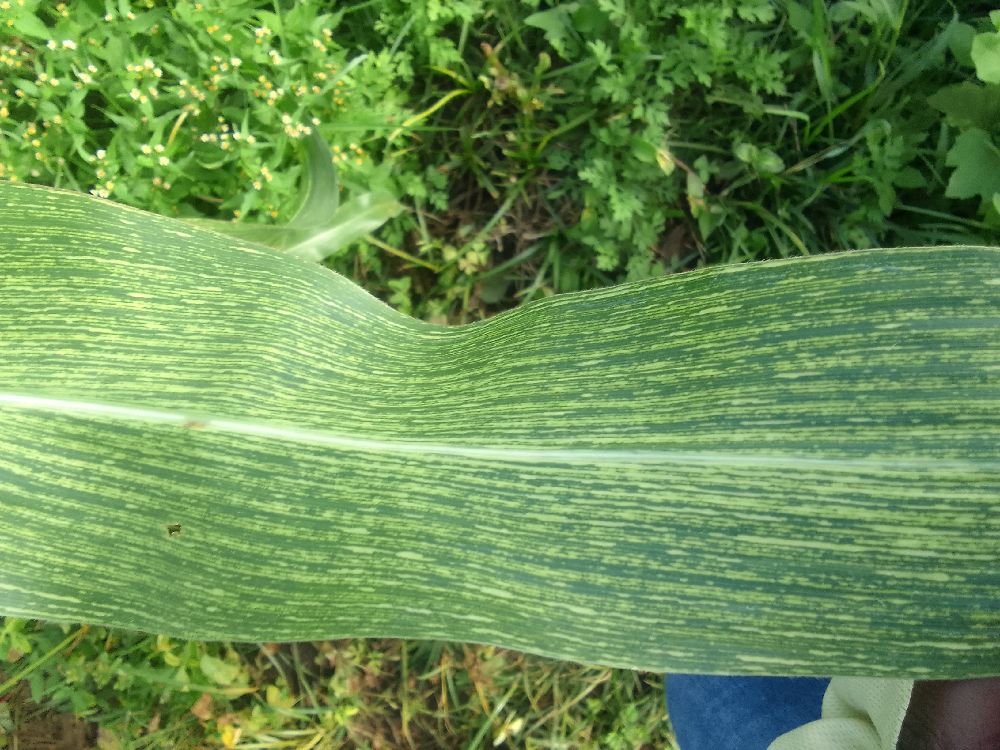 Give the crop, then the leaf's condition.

maize, maize streak virus
